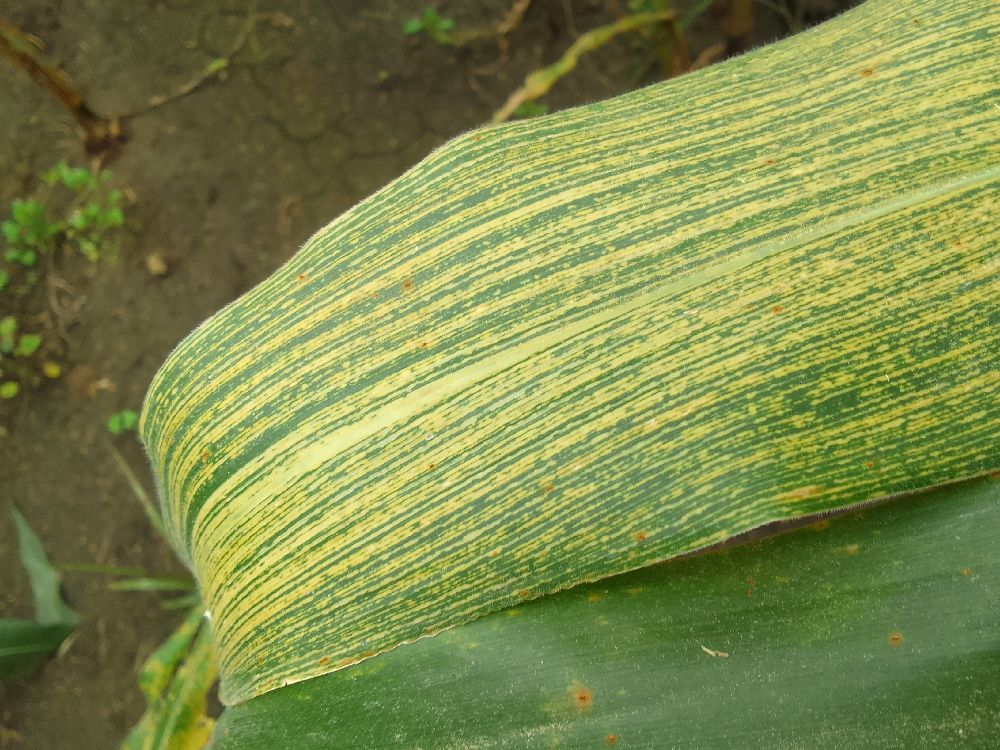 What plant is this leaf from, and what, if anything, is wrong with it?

maize, maize streak virus
